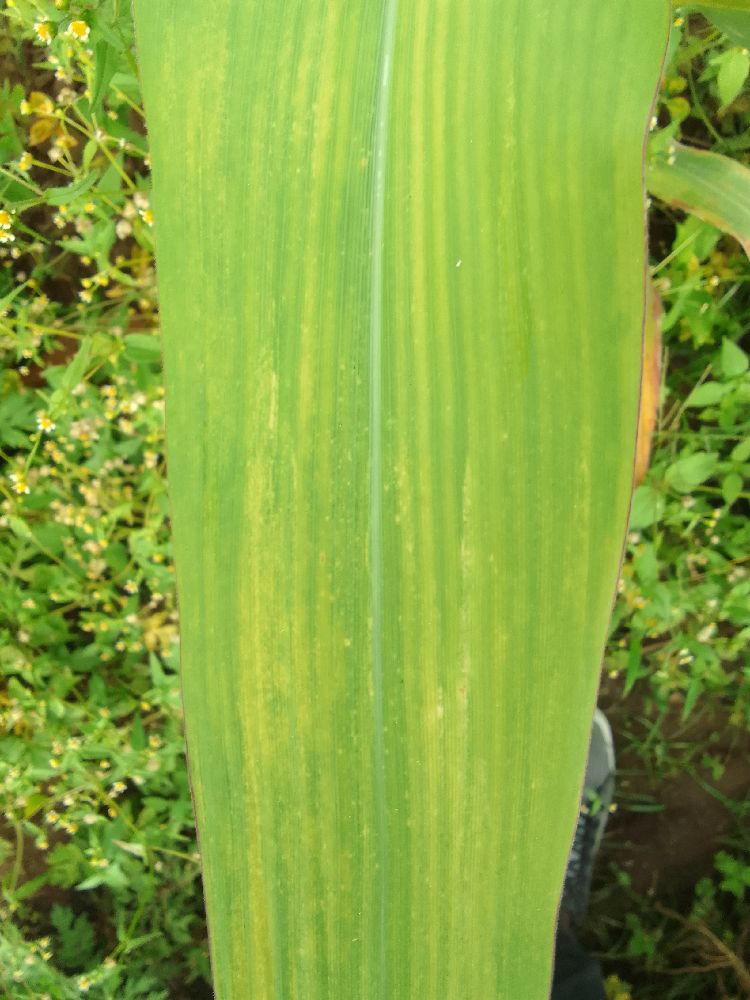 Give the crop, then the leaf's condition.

maize, maize lethal necrosis
